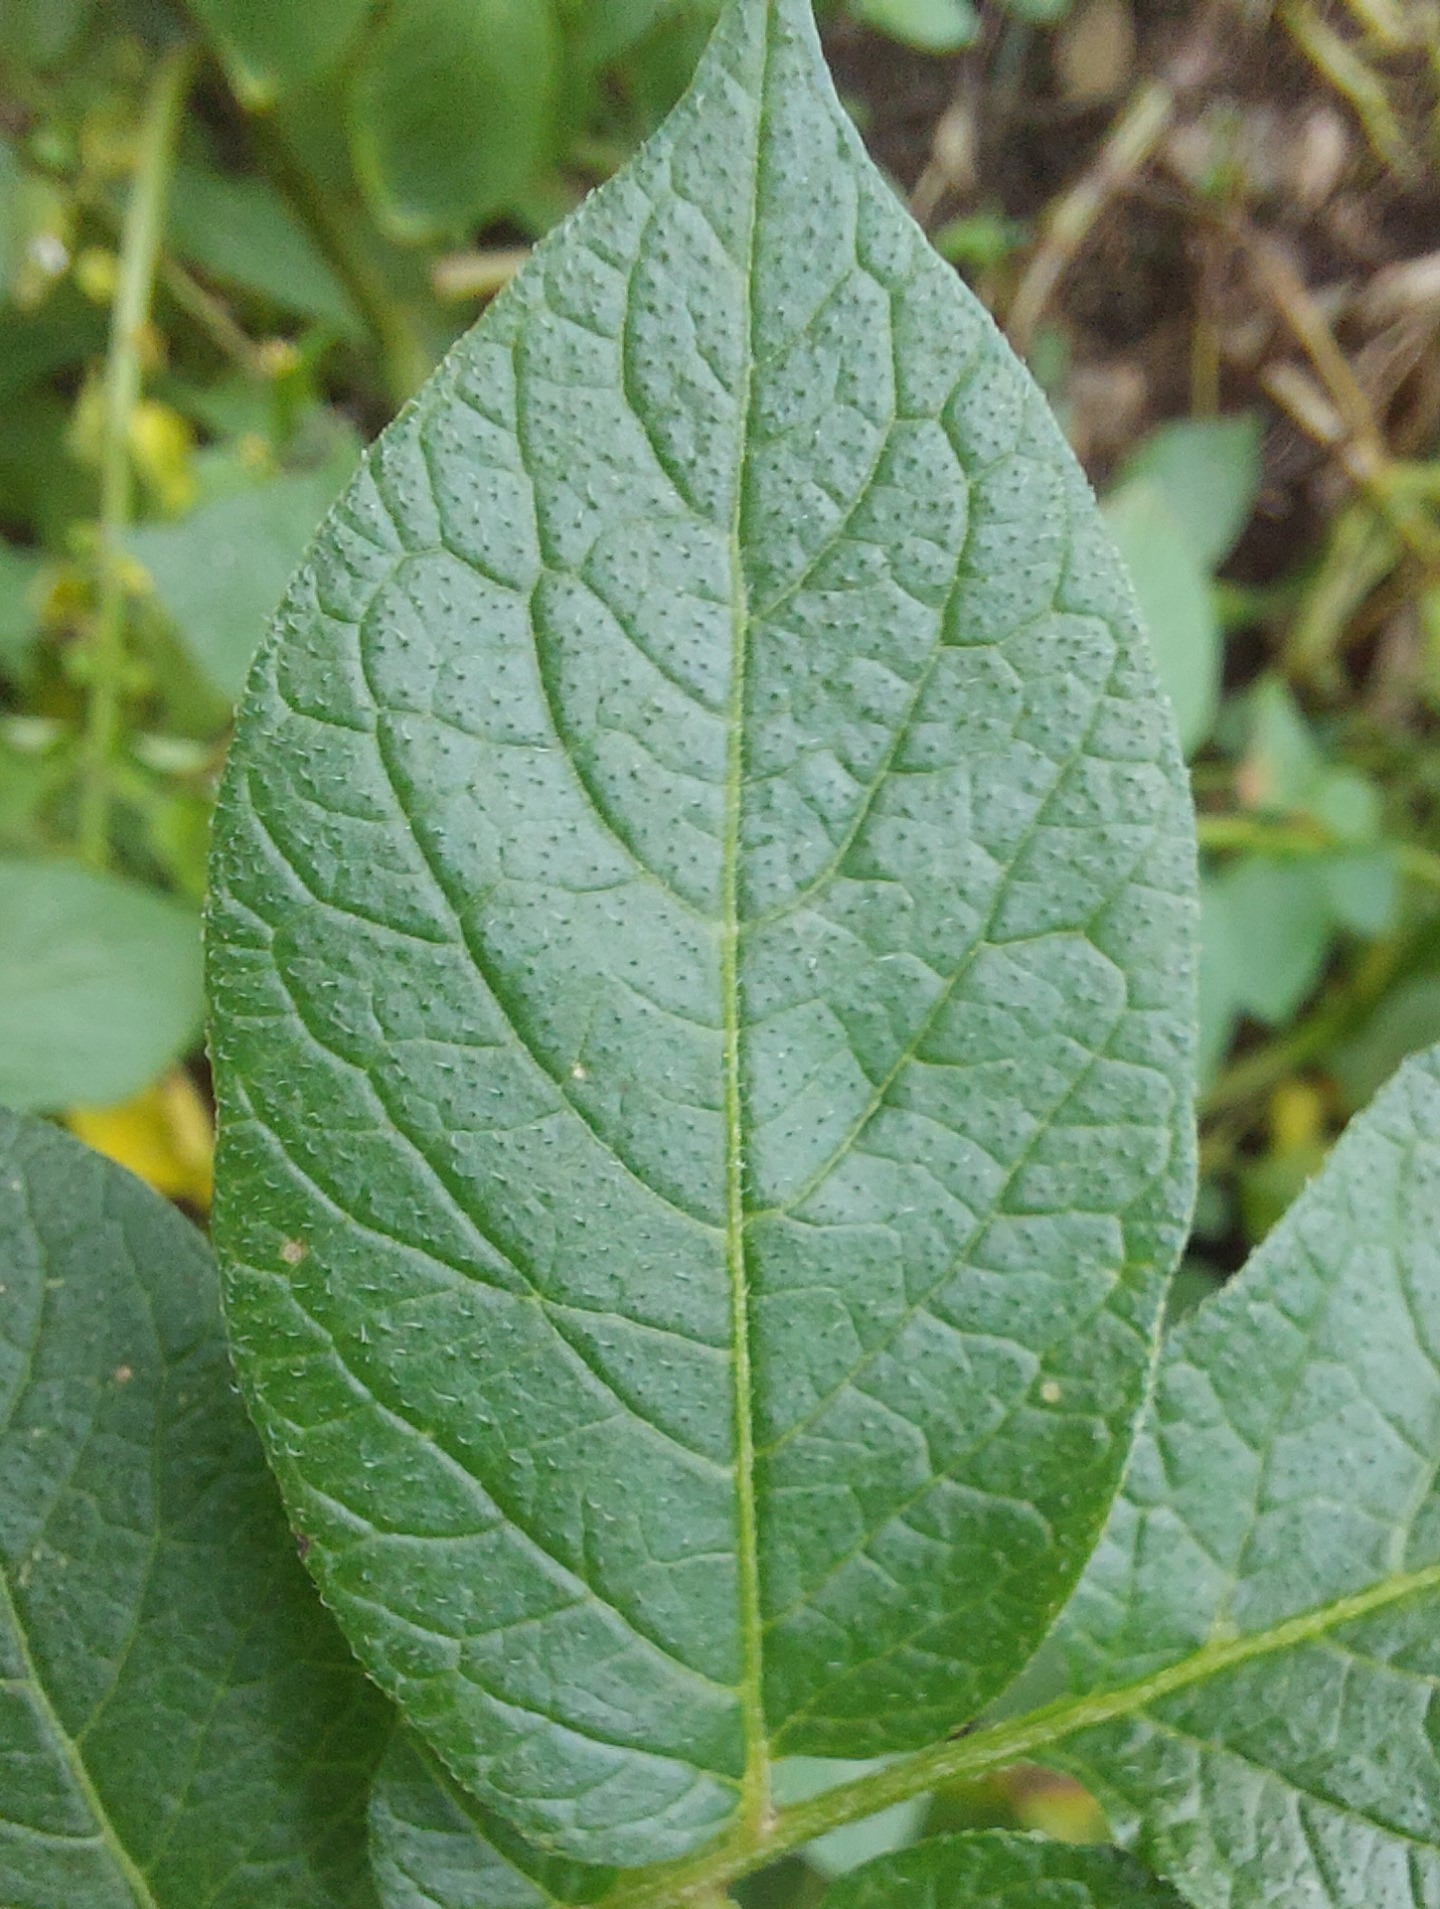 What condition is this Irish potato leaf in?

healthy
